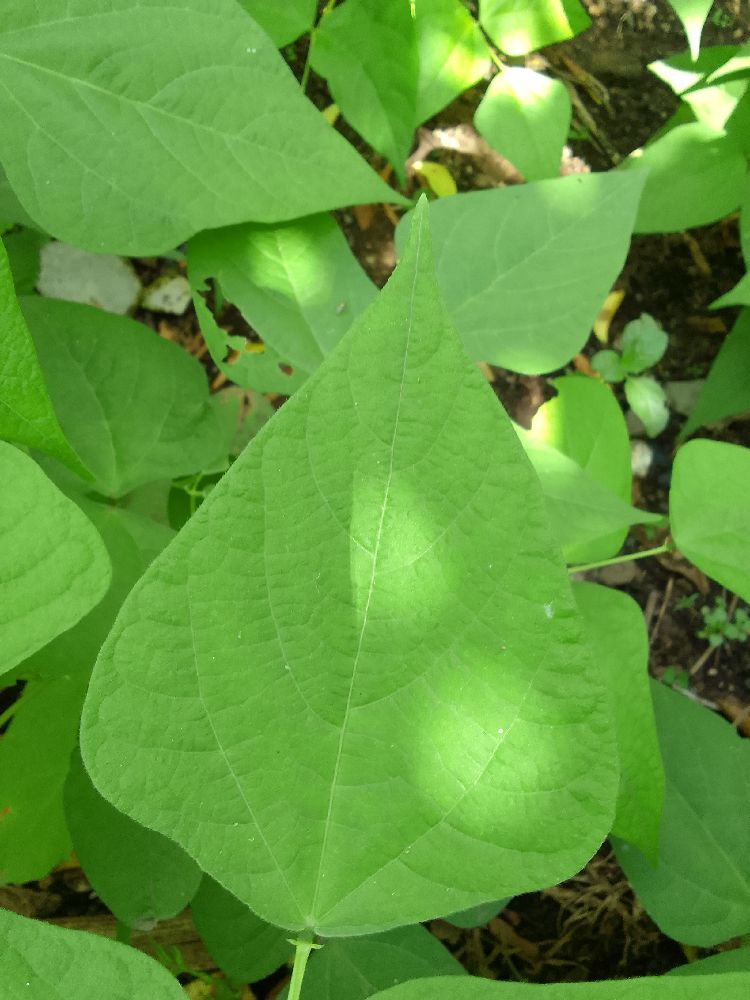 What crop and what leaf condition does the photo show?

common bean, healthy
